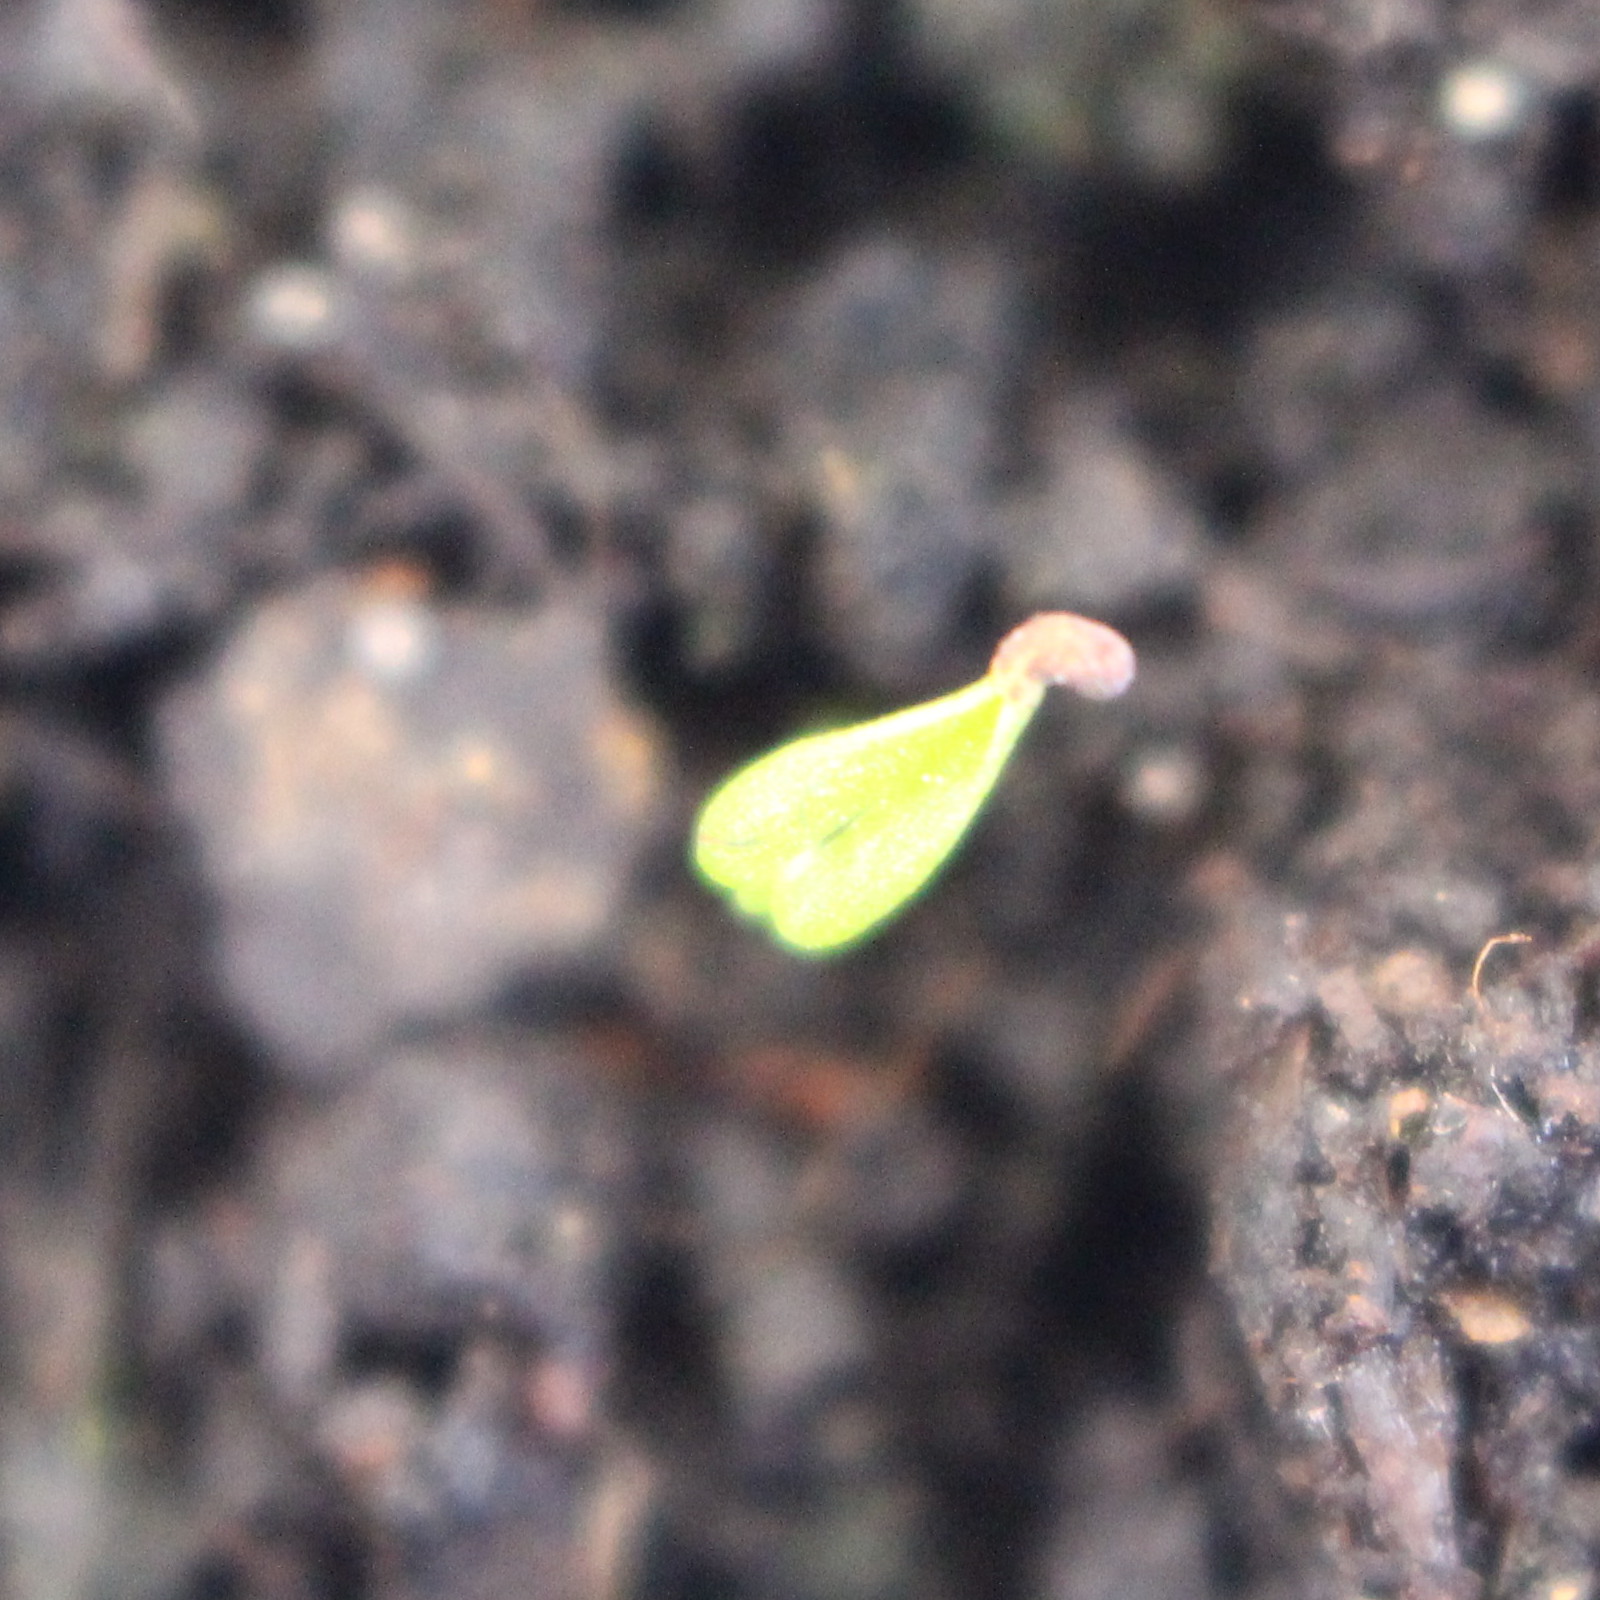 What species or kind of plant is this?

Papaver rhoeas
